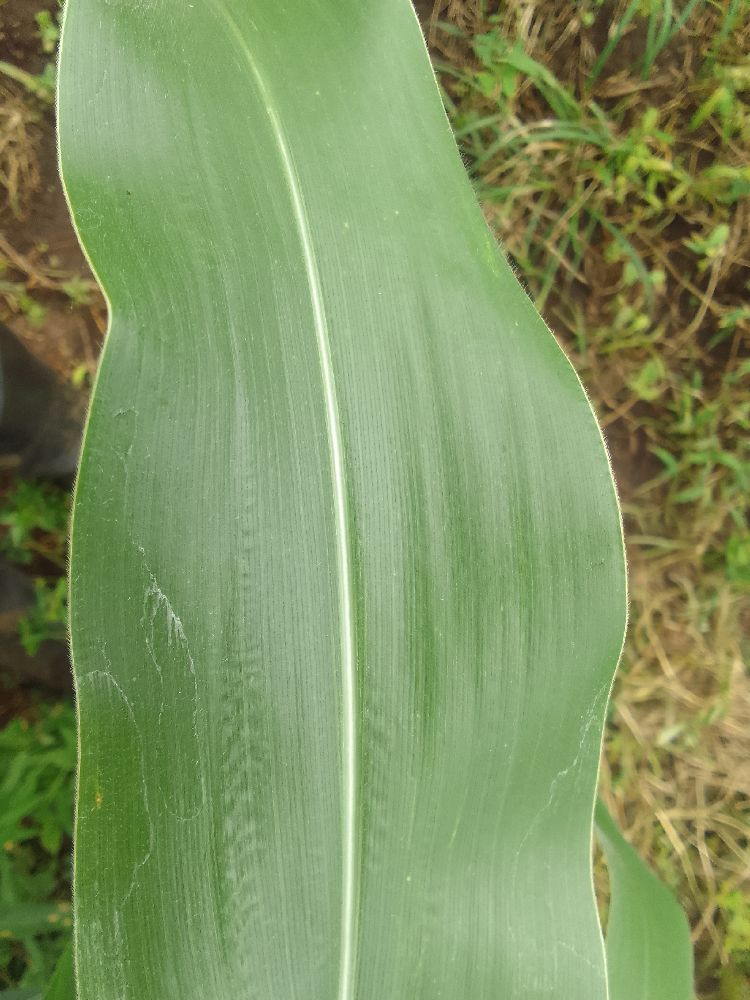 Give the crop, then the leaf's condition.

maize, healthy
